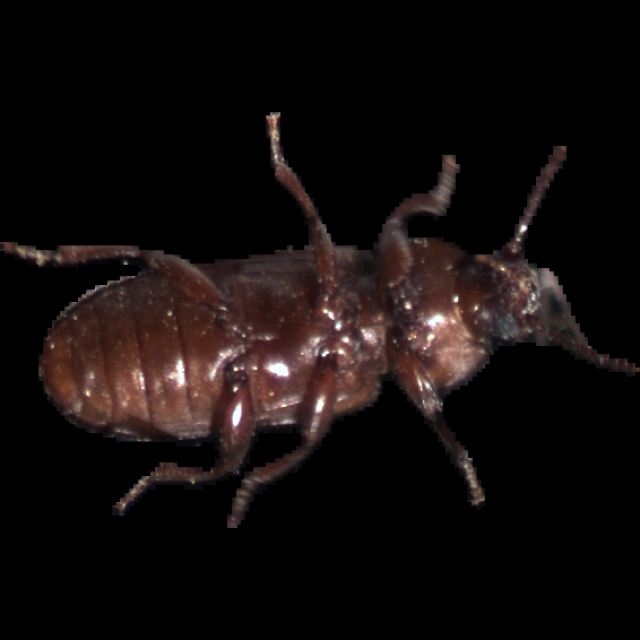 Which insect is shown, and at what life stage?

mealworm beetle
